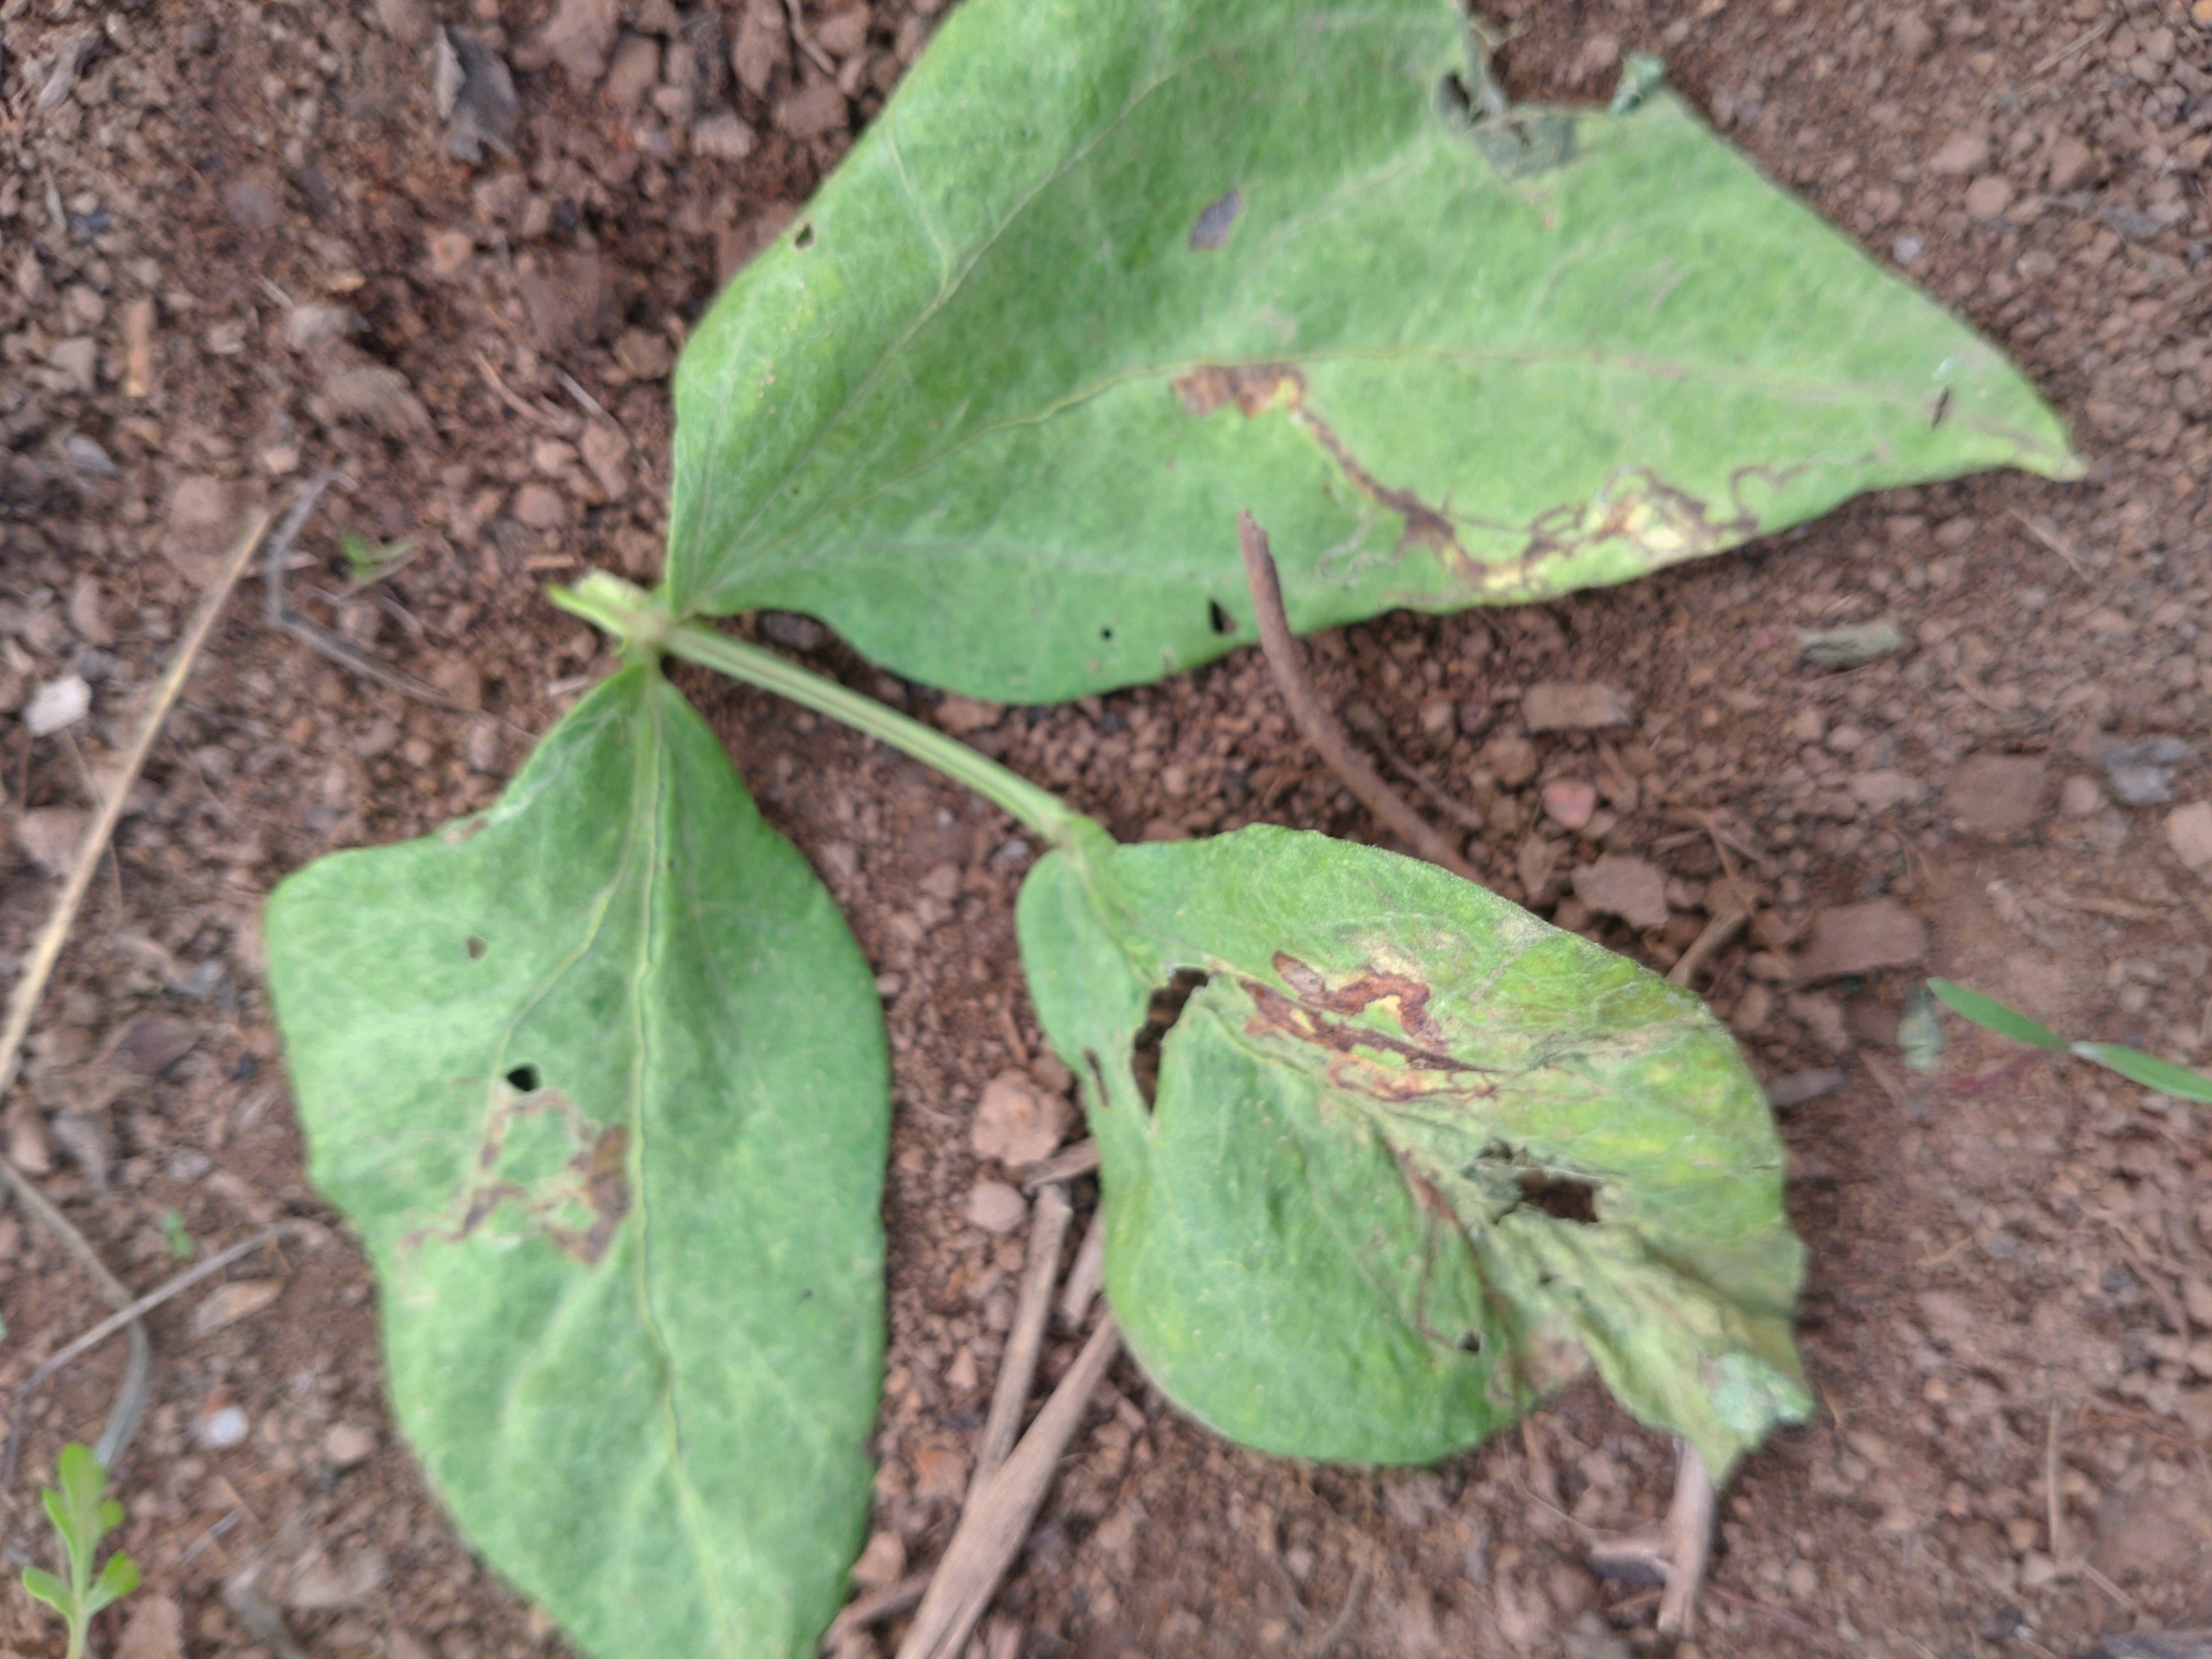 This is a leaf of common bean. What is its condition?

anthracnose
